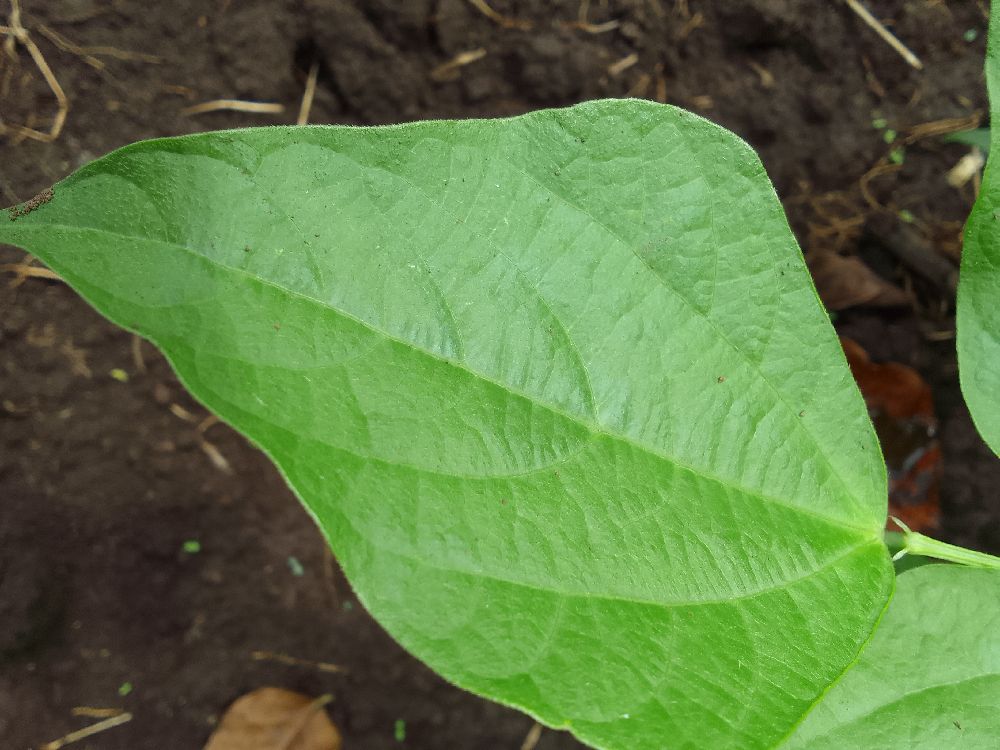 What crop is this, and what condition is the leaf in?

common bean, healthy
